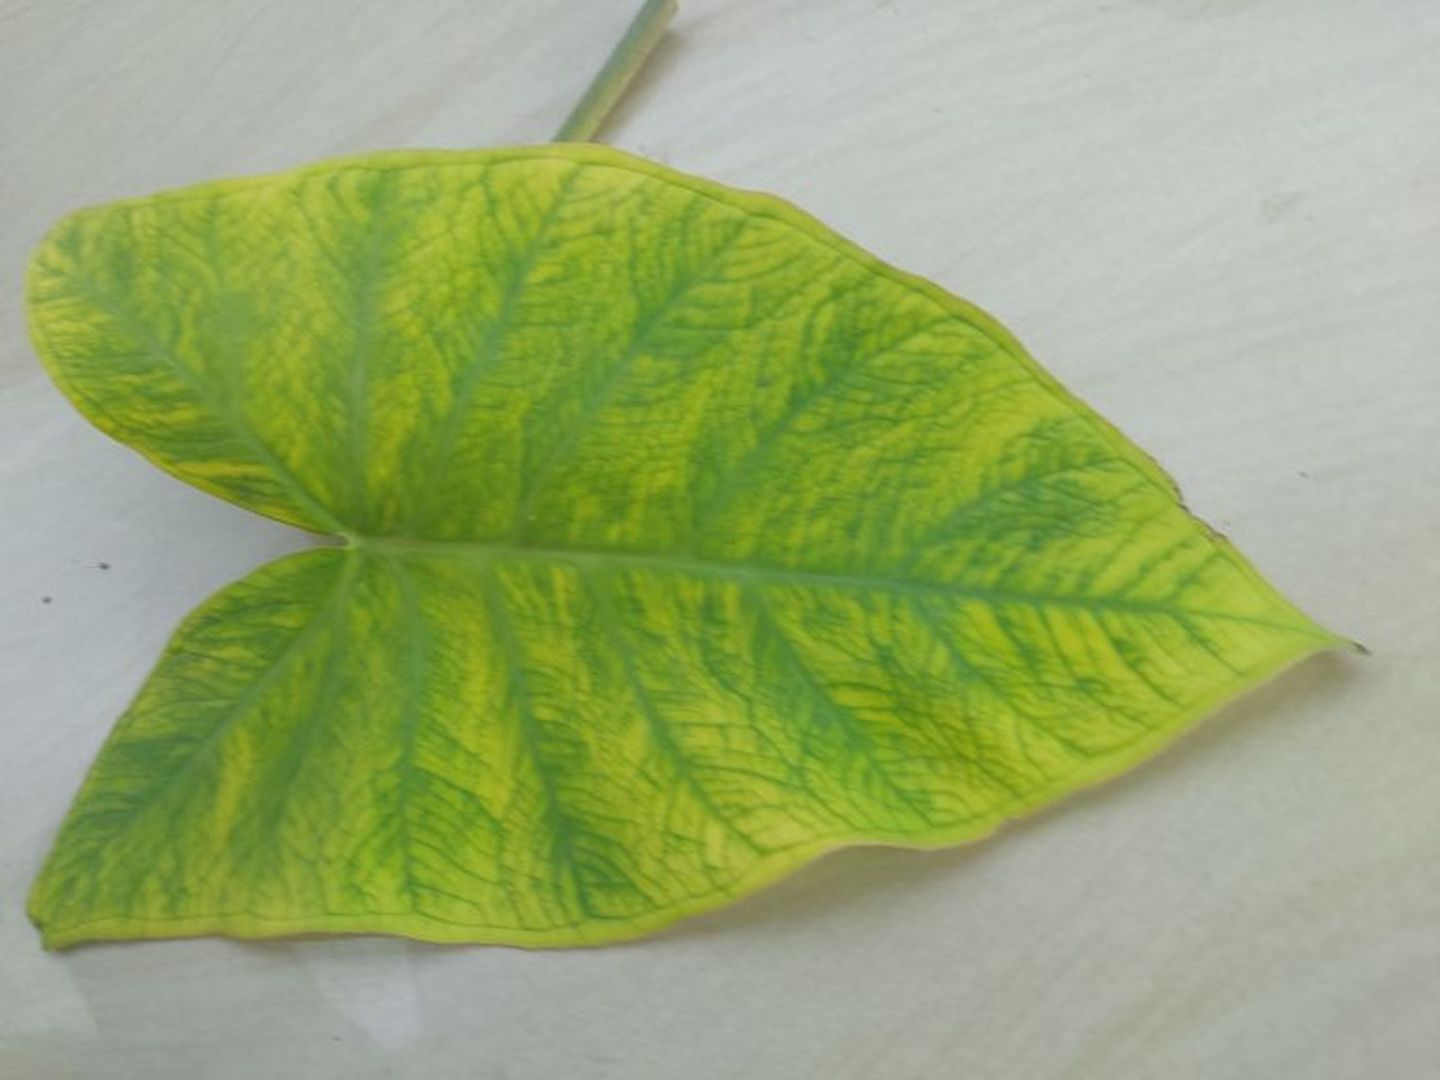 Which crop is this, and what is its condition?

taro, mosaic
